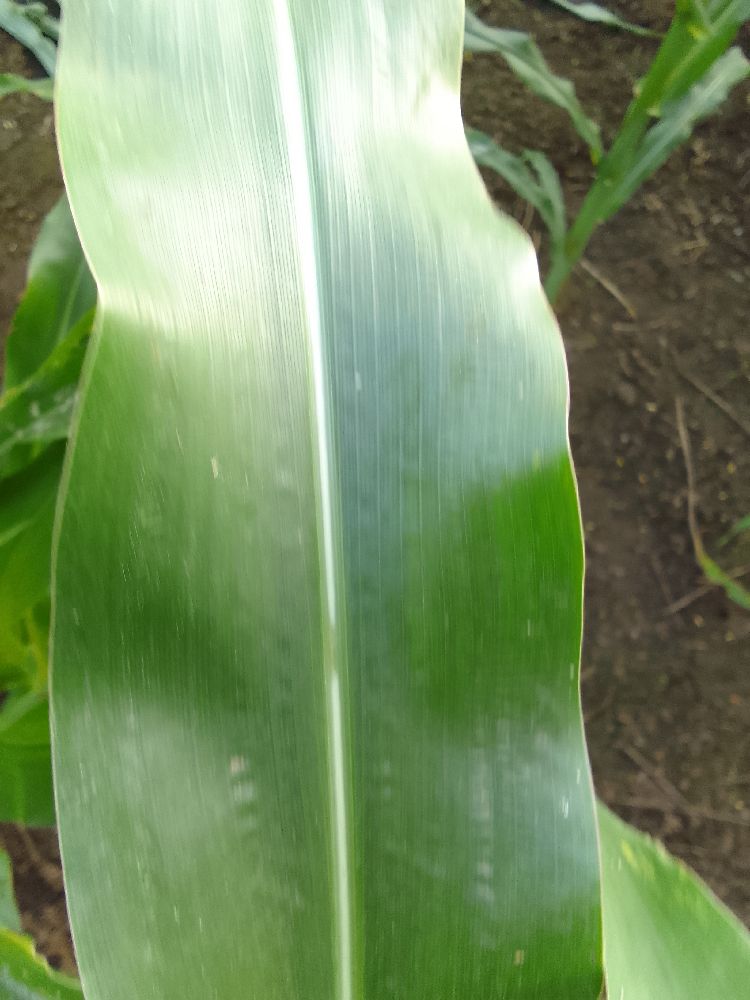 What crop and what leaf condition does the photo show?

maize, healthy
